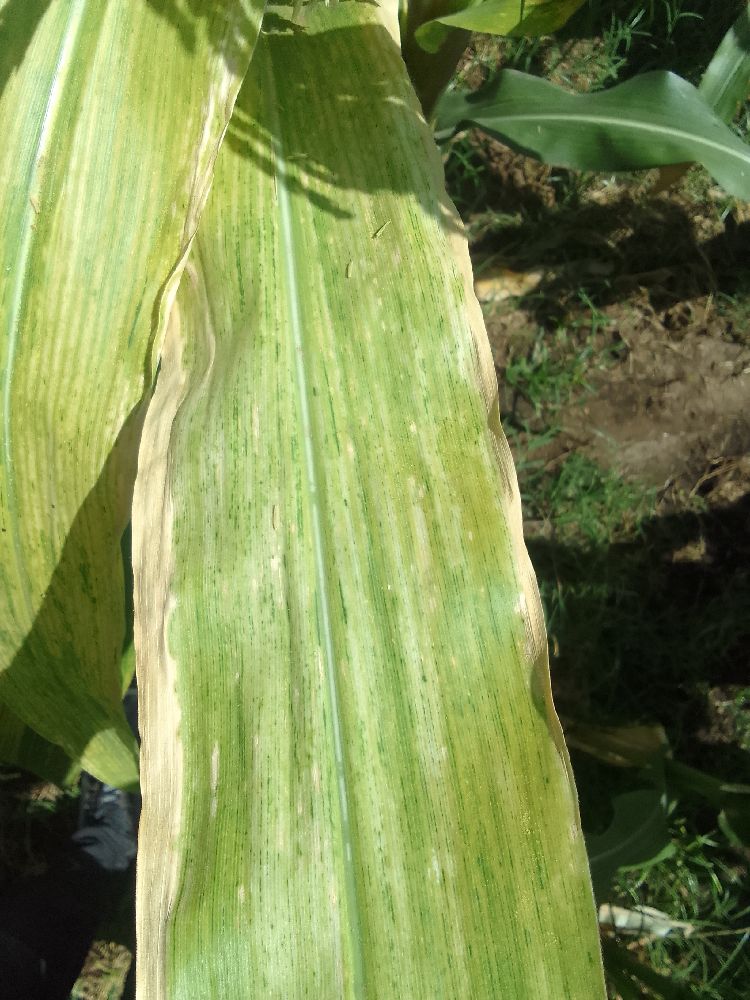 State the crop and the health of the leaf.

maize, maize lethal necrosis
